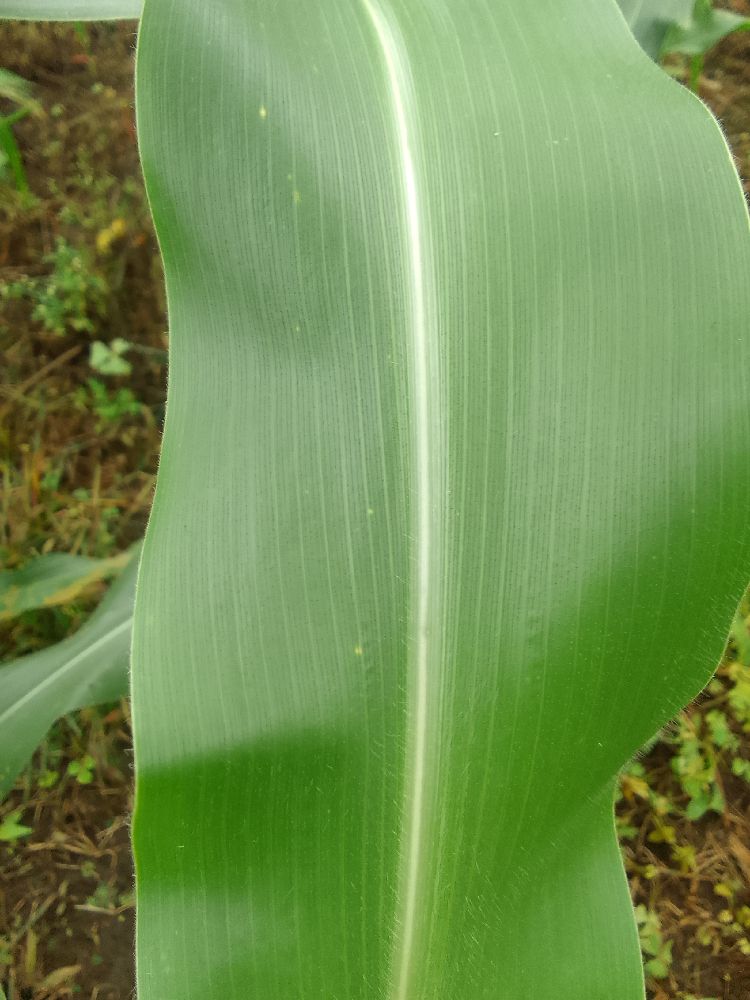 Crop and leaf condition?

maize, healthy
